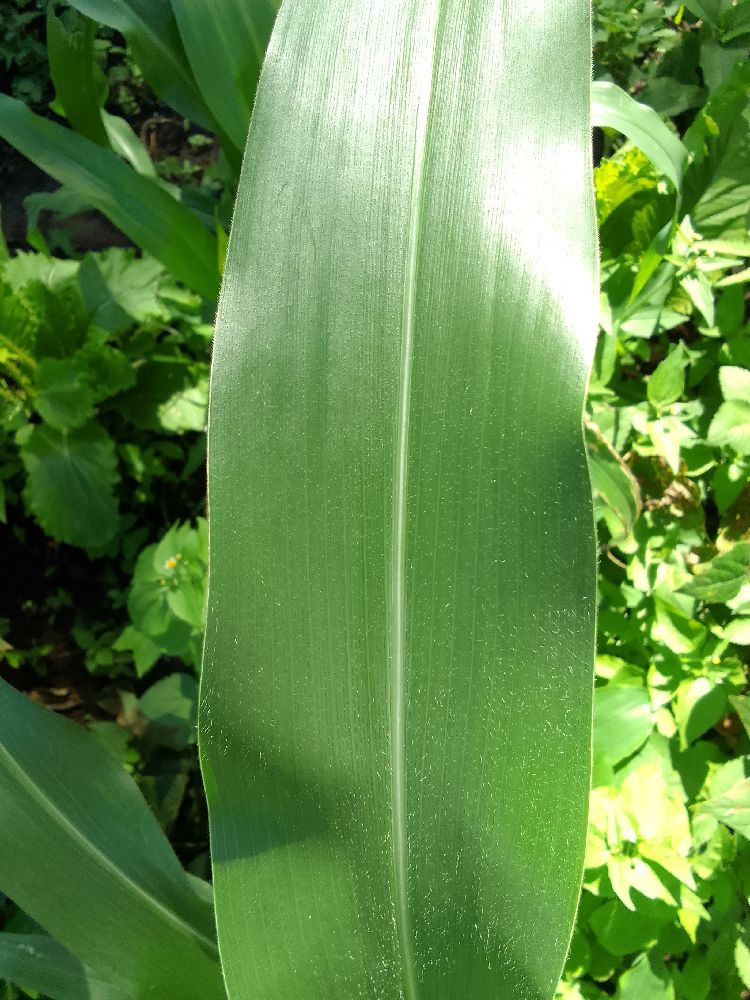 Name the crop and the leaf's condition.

maize, healthy
